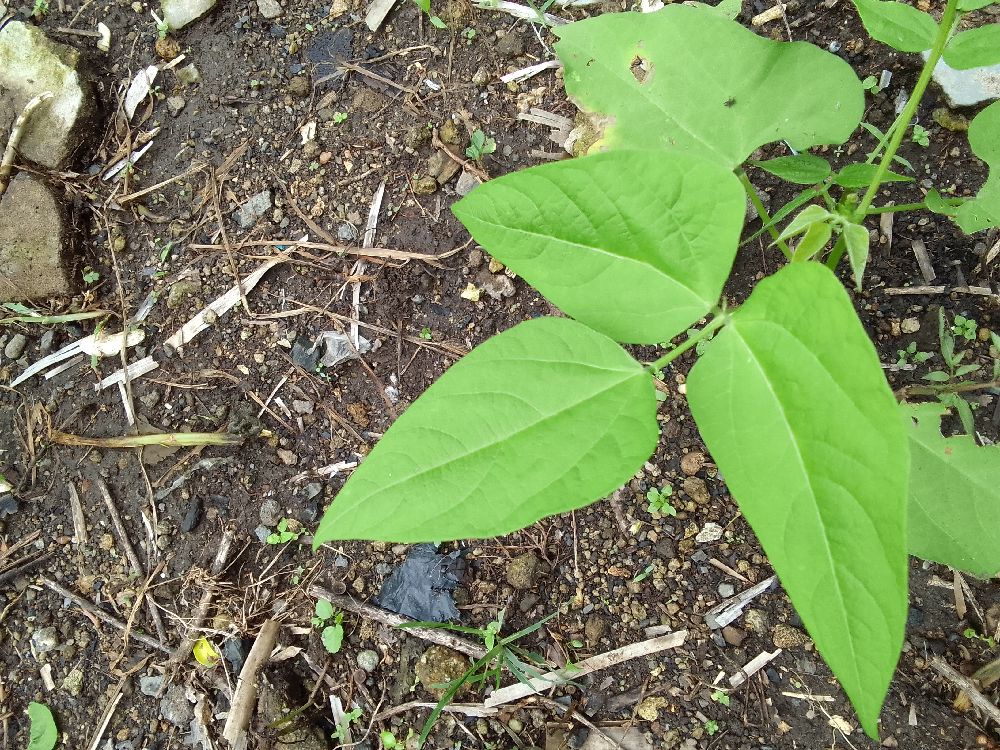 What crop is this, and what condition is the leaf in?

common bean, healthy
